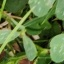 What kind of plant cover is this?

unstructured weed
